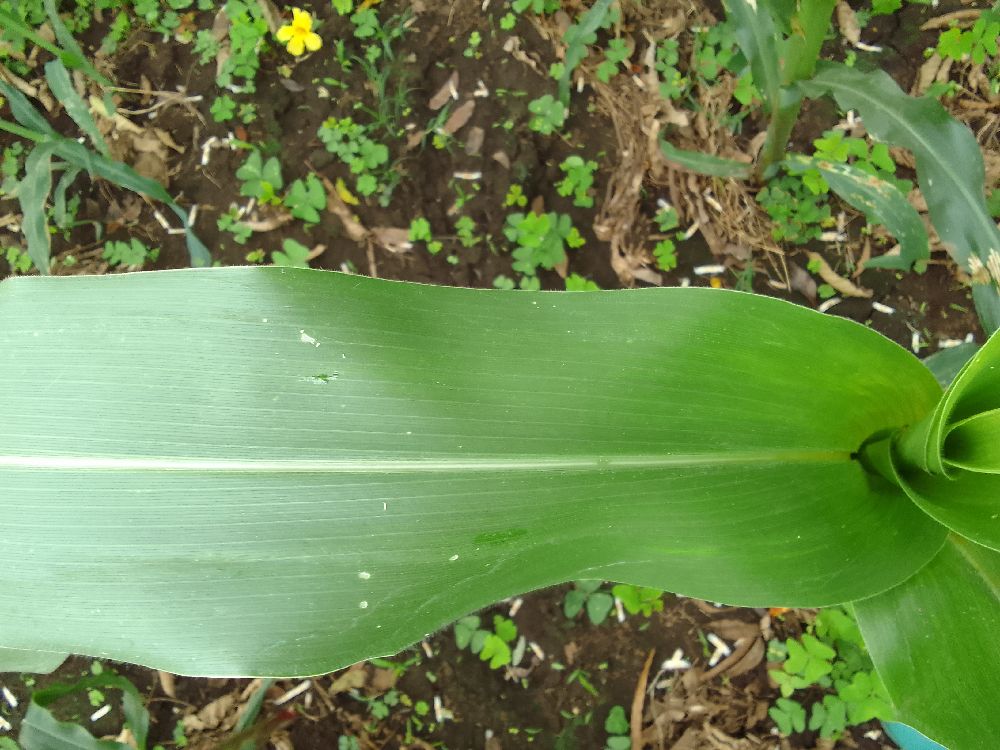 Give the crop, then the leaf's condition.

maize, maize lethal necrosis
